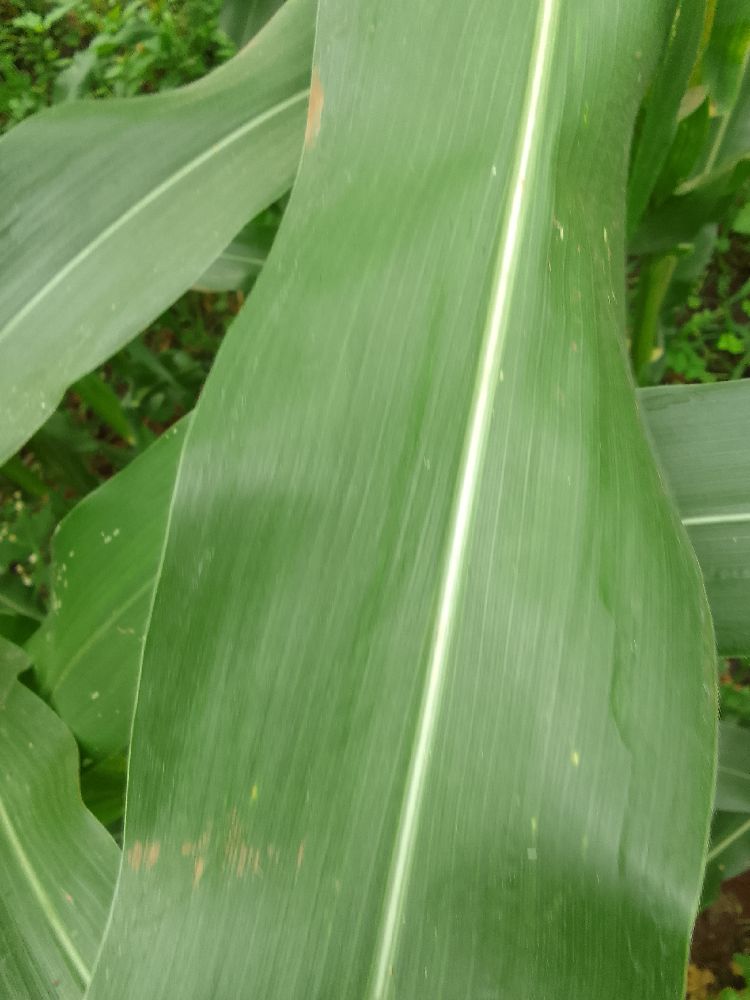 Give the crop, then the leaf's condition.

maize, healthy
